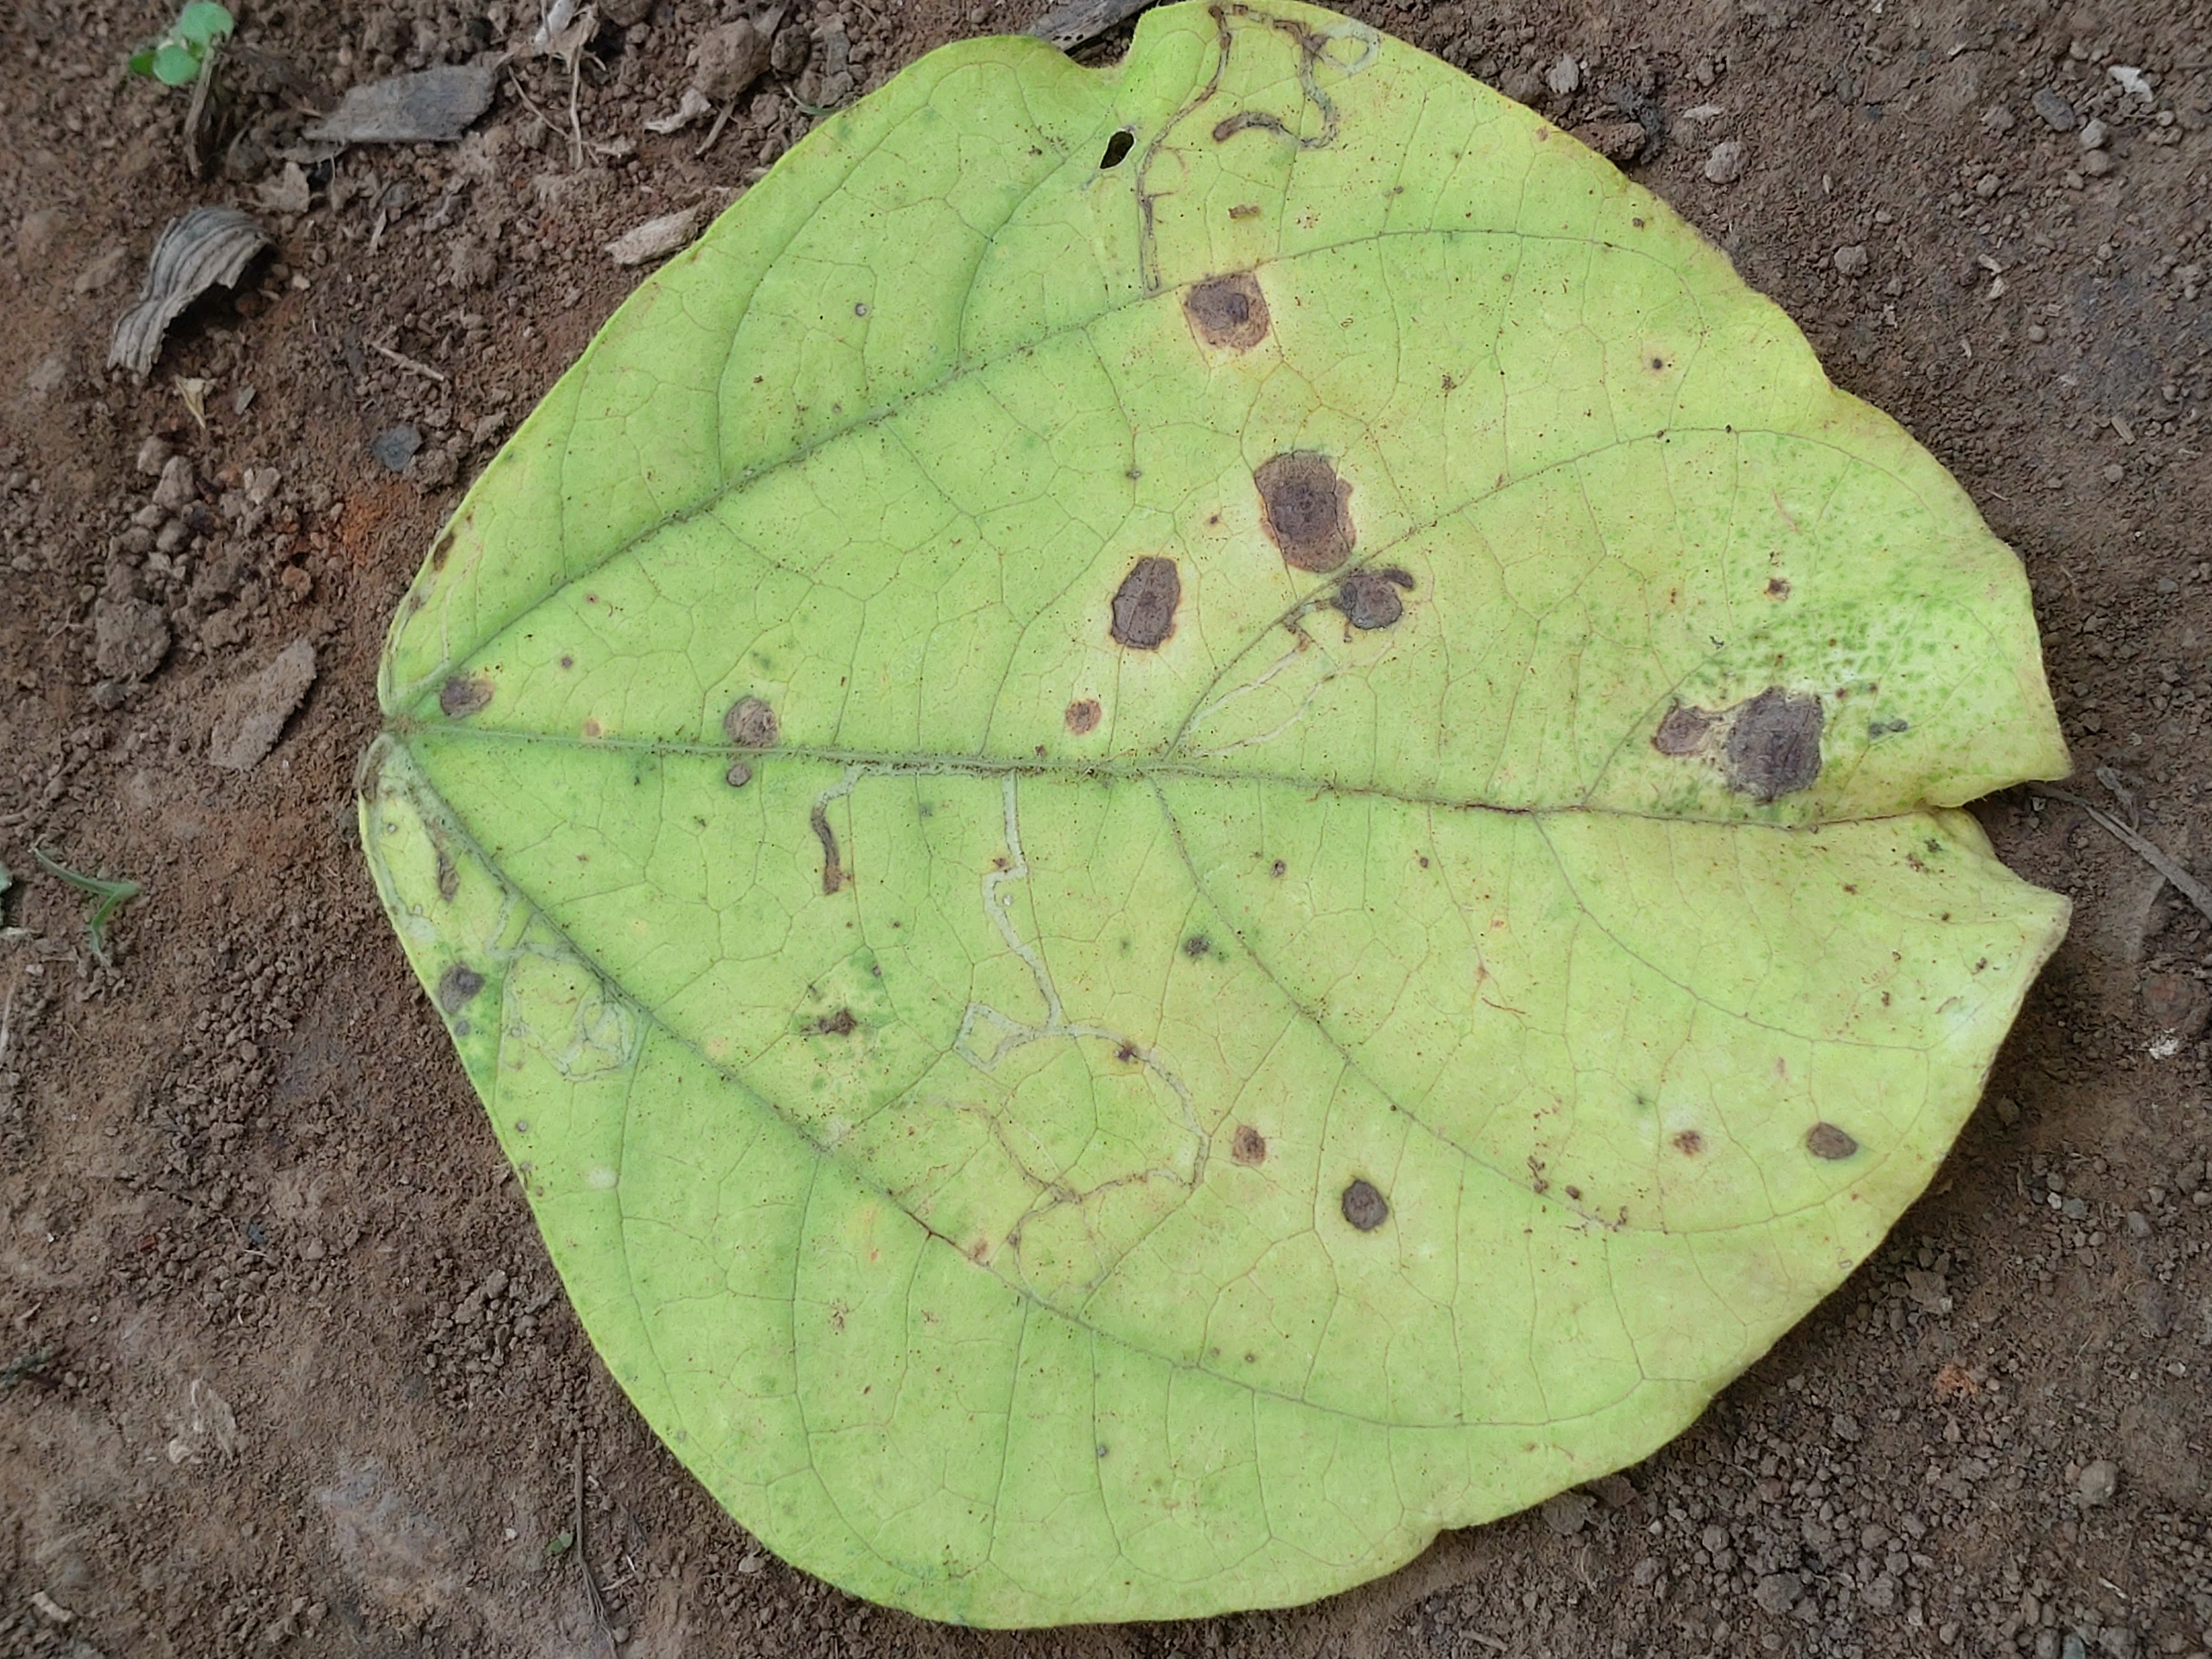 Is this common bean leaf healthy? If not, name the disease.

anthracnose
